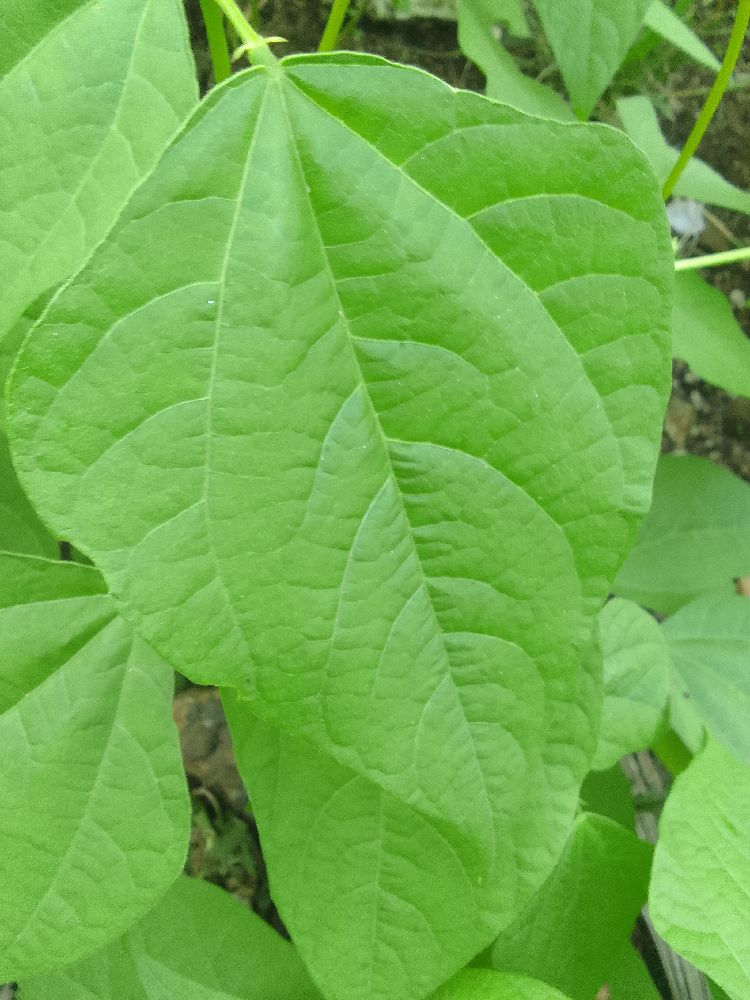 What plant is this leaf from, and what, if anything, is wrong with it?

common bean, healthy
